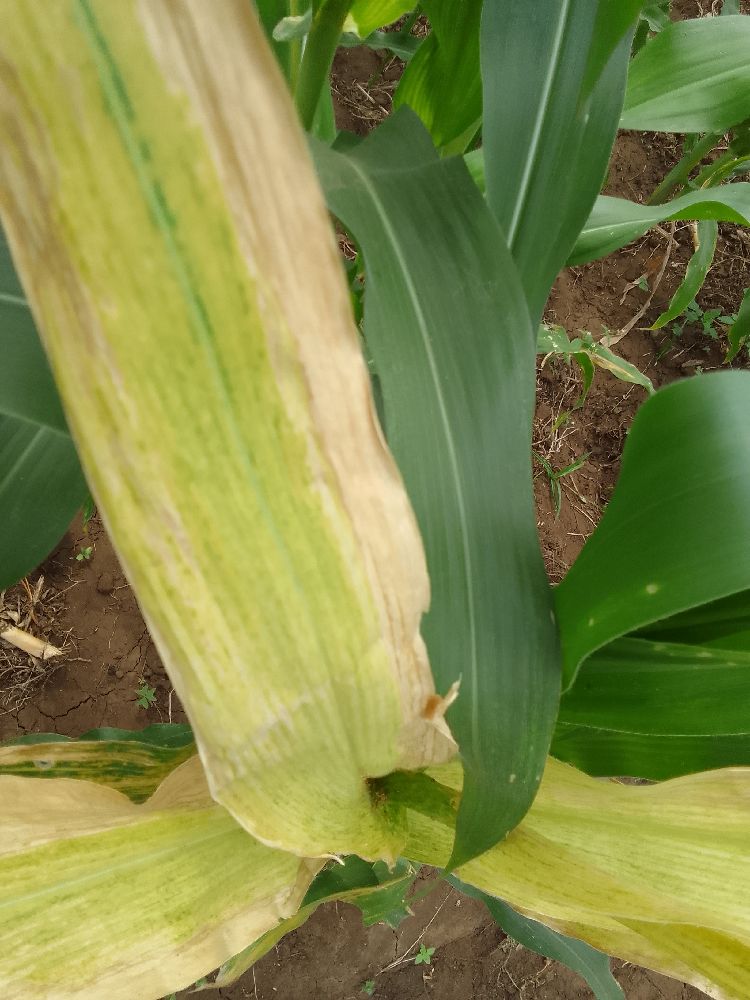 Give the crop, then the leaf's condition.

maize, maize lethal necrosis
